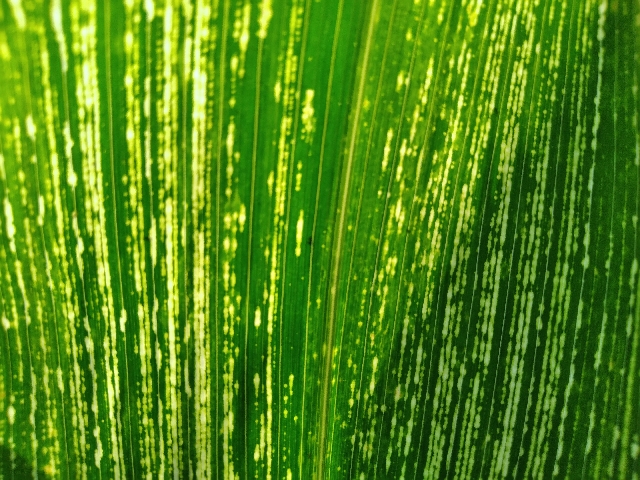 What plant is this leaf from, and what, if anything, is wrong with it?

maize, maize streak virus
